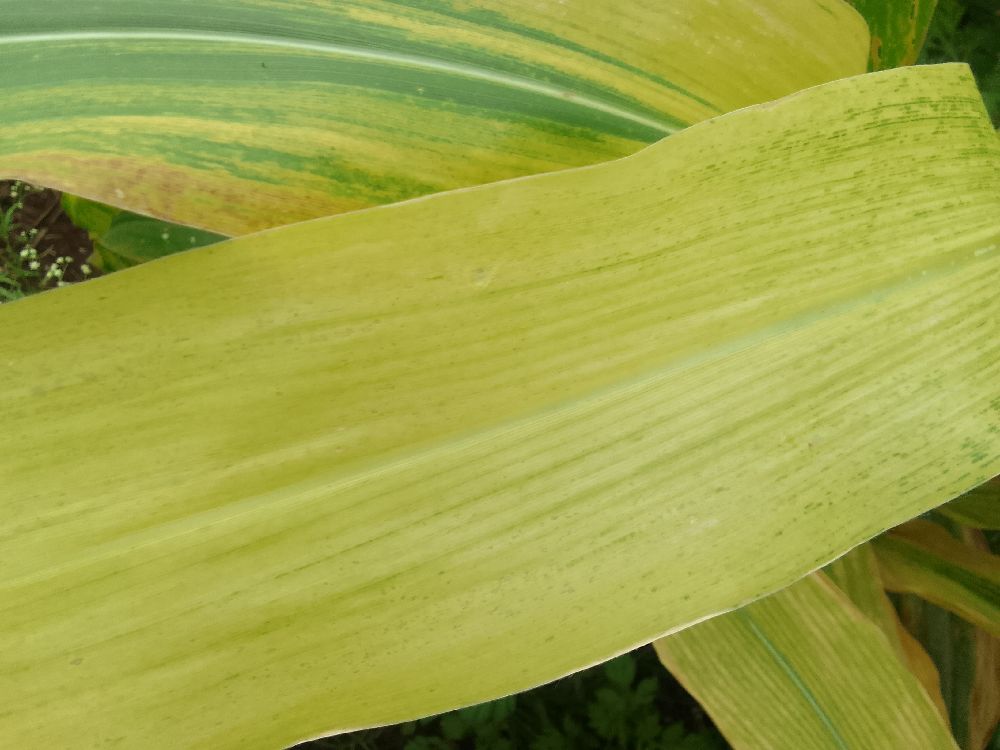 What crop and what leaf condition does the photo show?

maize, maize lethal necrosis
